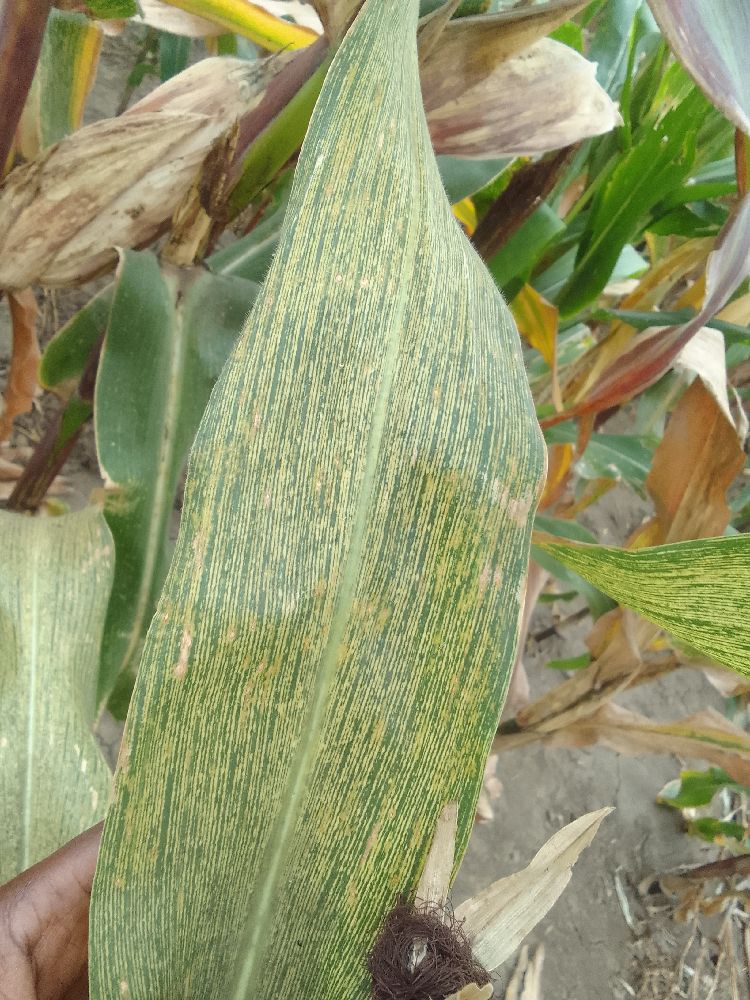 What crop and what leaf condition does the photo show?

maize, maize streak virus
